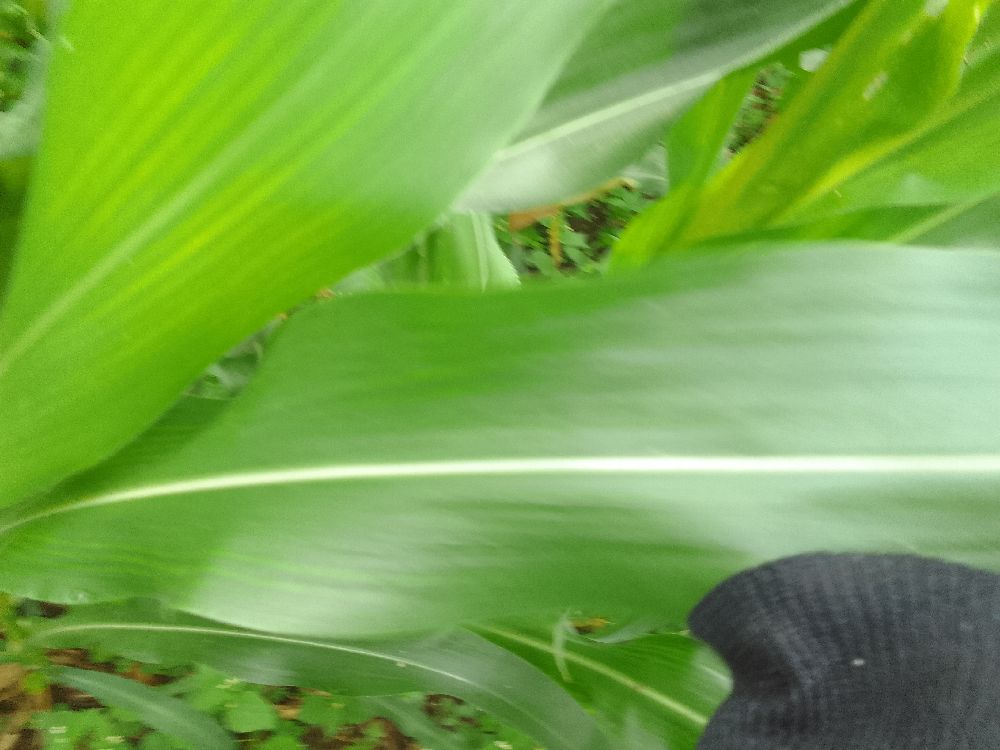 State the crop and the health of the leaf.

maize, healthy
